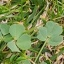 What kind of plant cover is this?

unstructured weed
